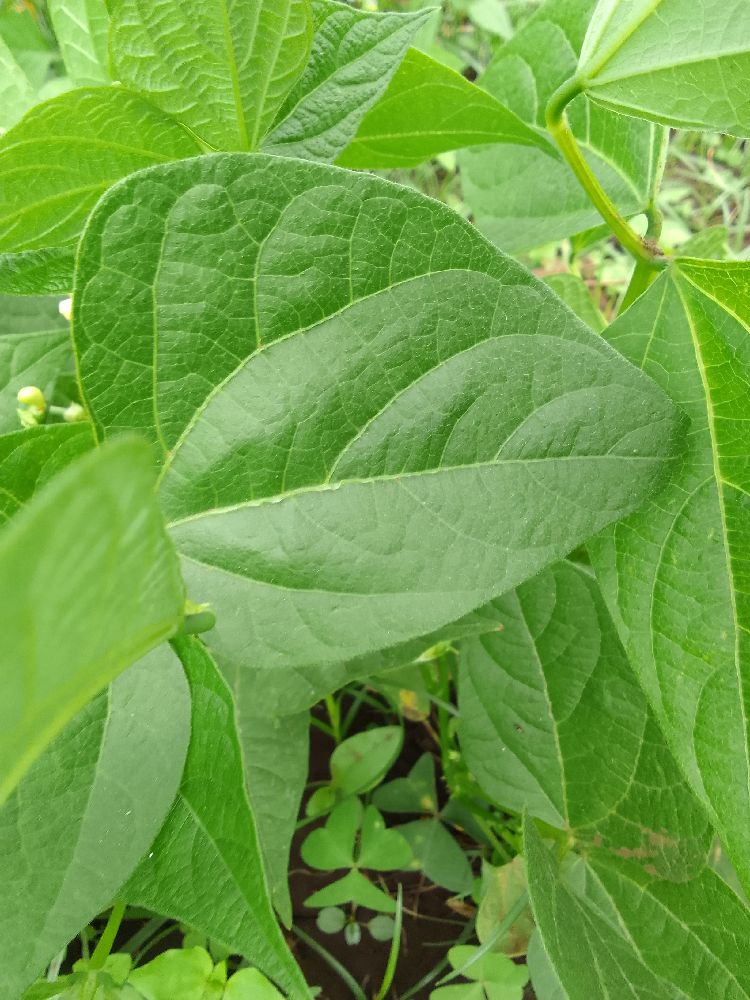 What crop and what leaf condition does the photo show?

common bean, healthy
